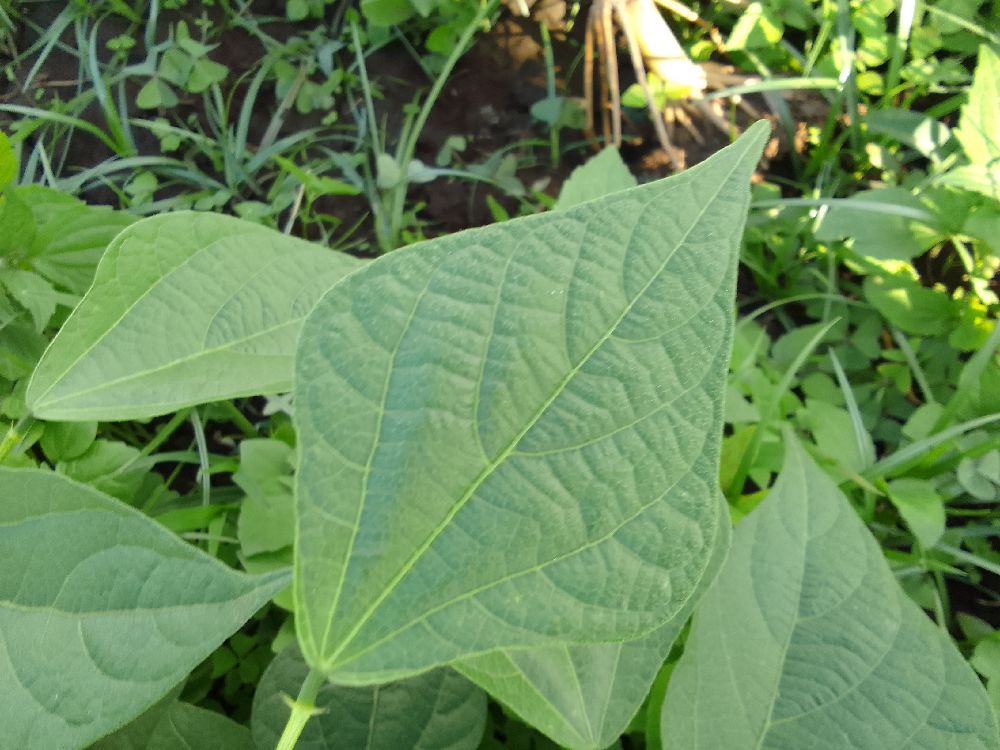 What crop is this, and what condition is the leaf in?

common bean, healthy
